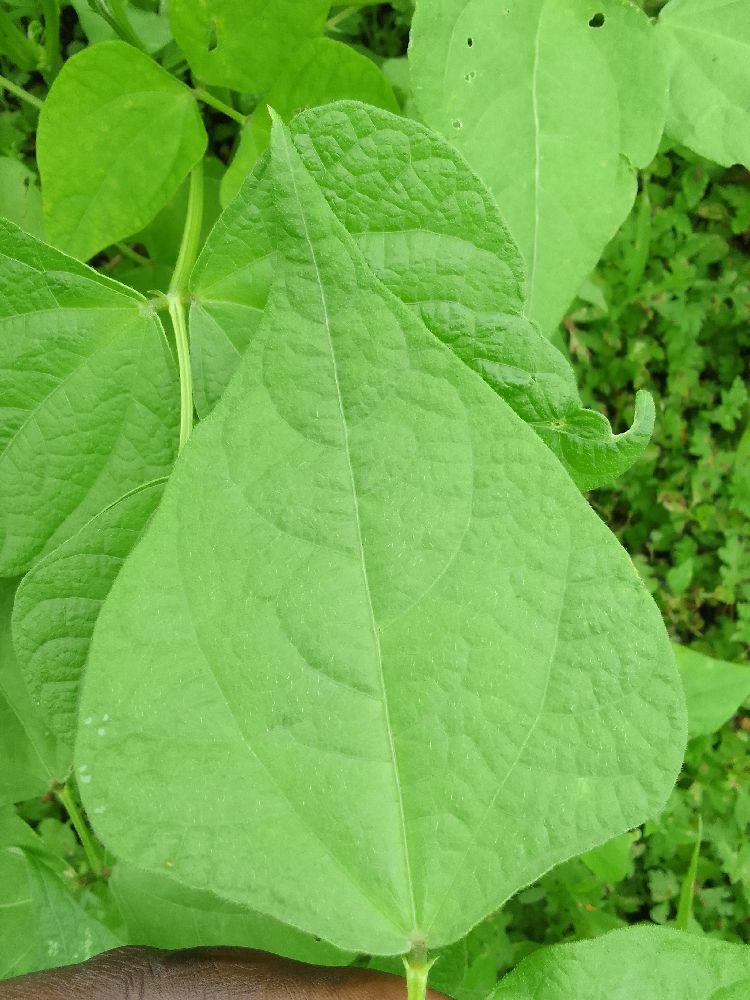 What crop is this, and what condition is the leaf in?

common bean, healthy
